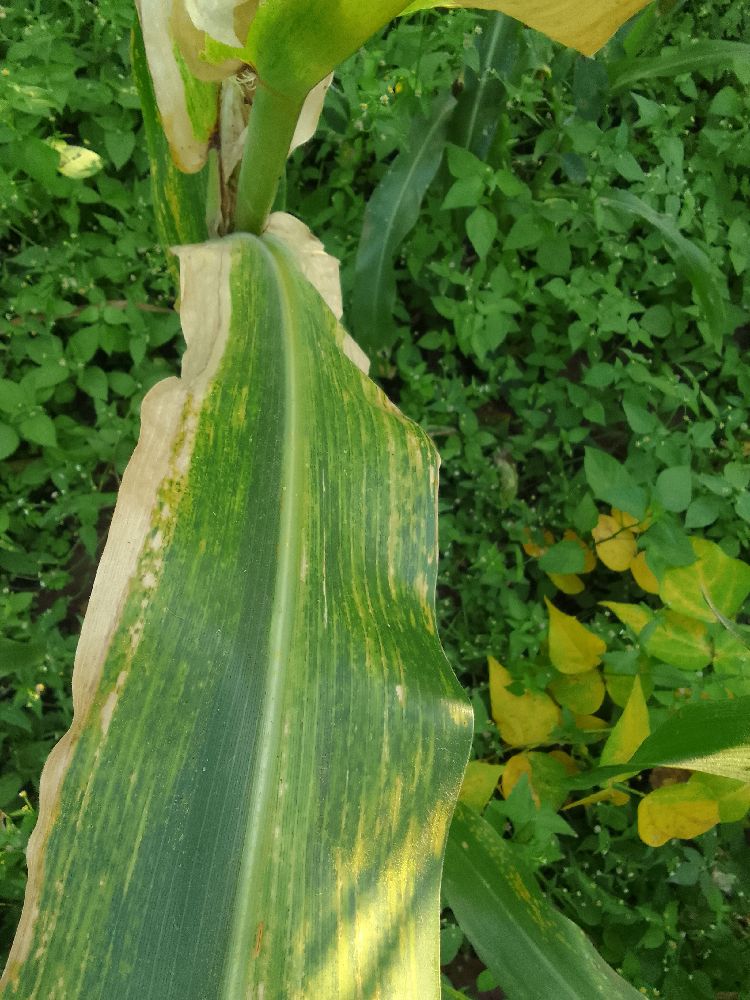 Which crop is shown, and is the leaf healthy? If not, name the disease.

maize, maize lethal necrosis
